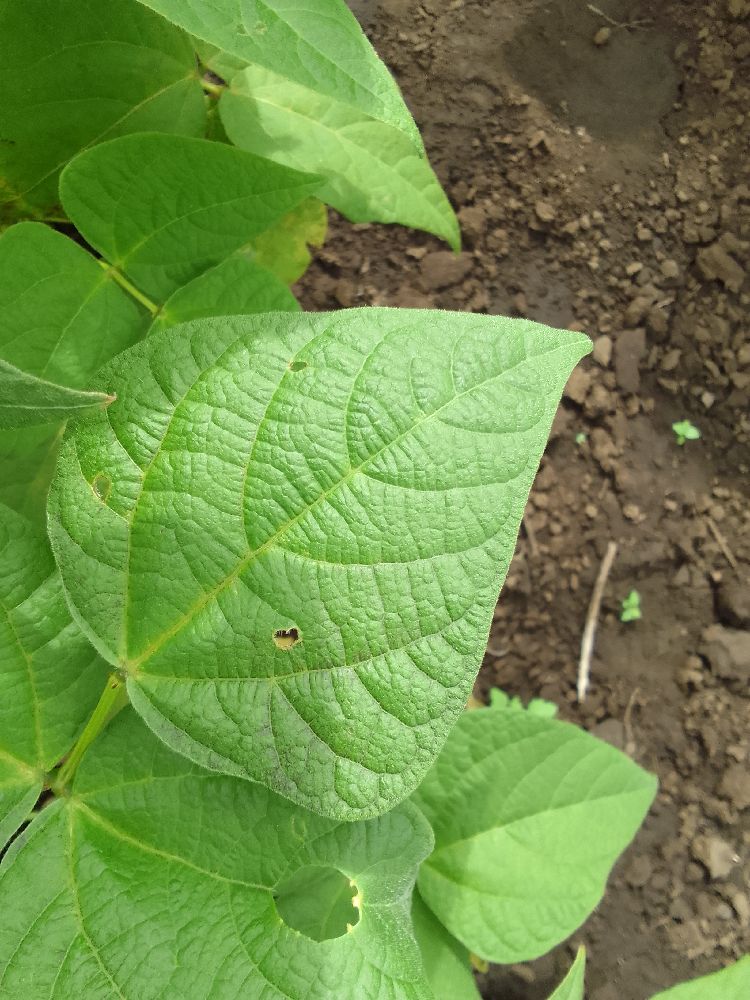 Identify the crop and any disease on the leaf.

common bean, healthy
